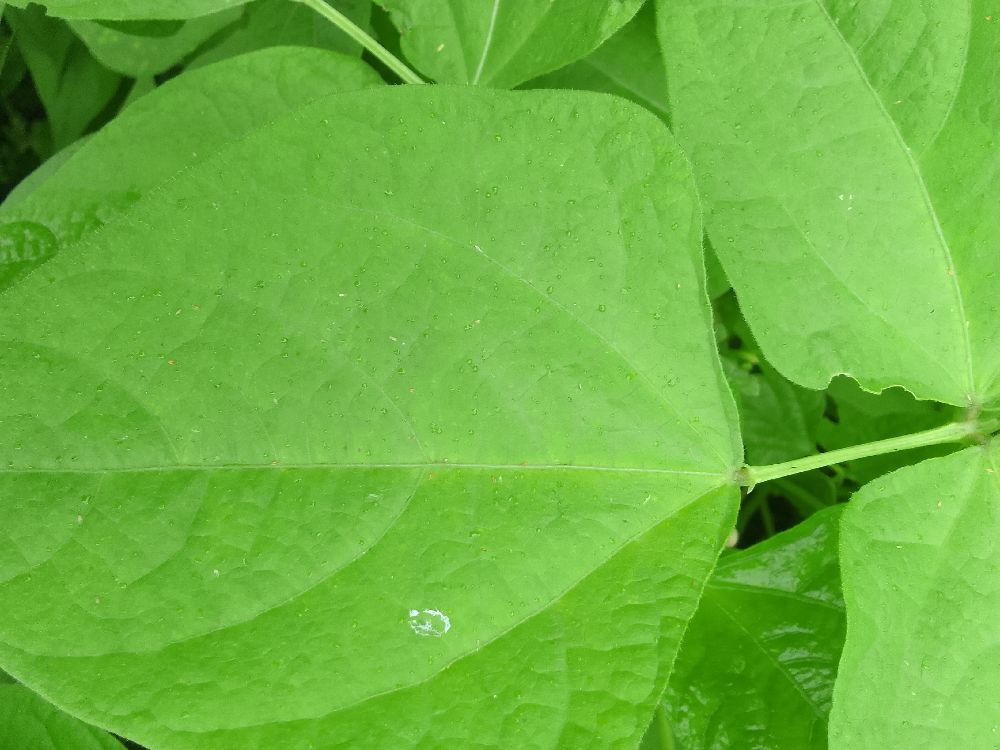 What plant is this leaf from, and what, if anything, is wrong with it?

common bean, healthy
